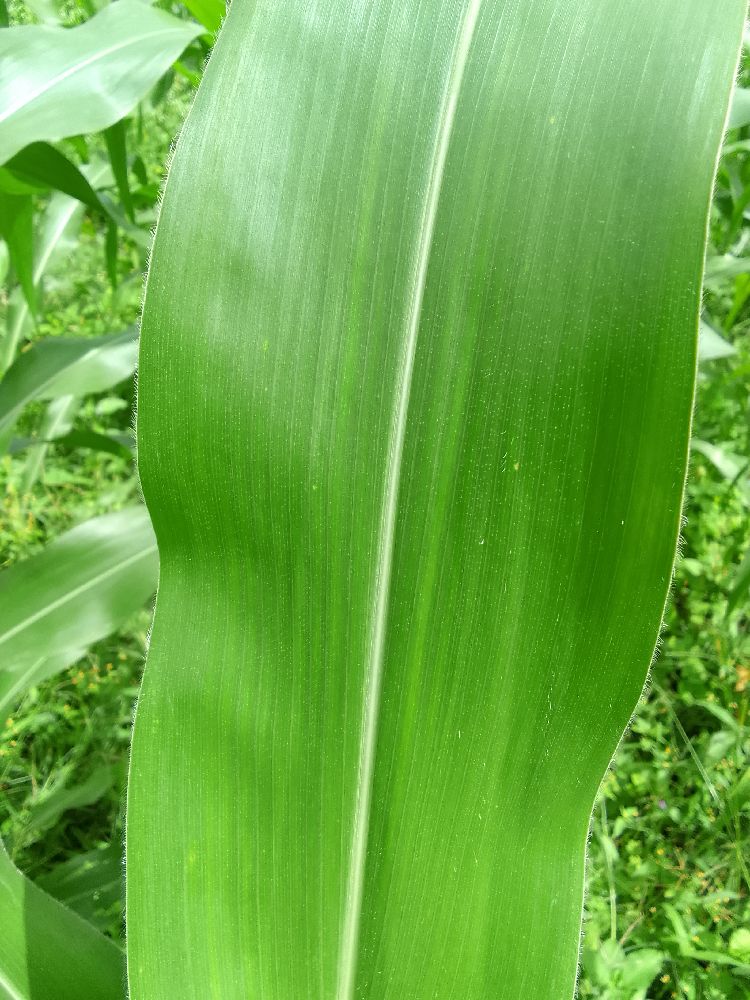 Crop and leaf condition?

maize, healthy
